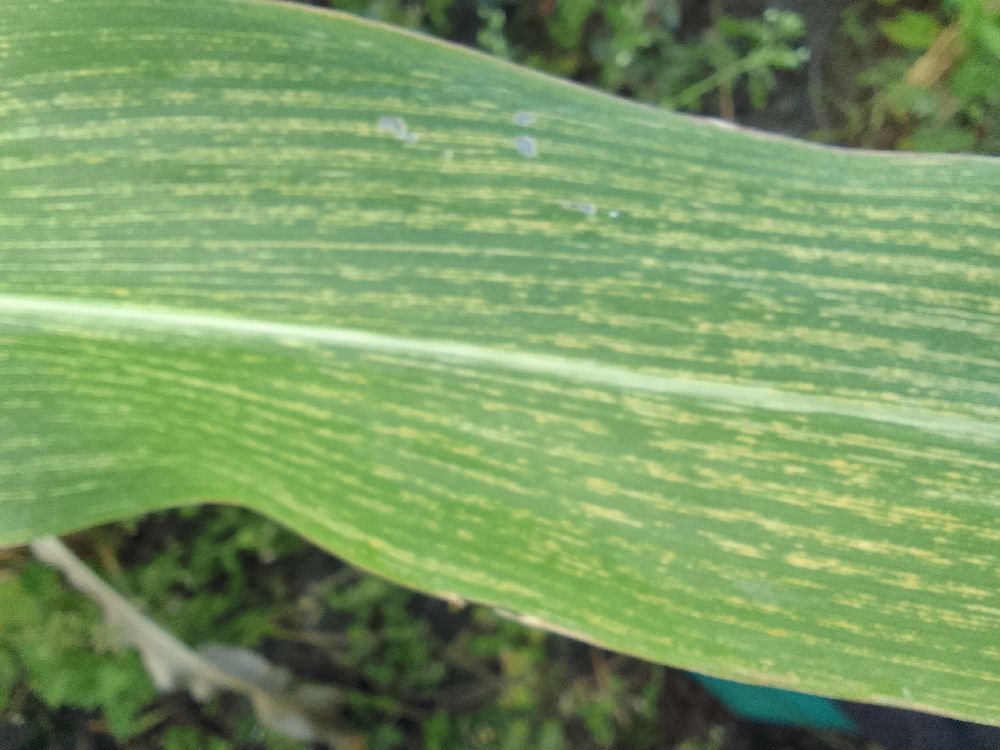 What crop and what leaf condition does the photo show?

maize, maize streak virus
